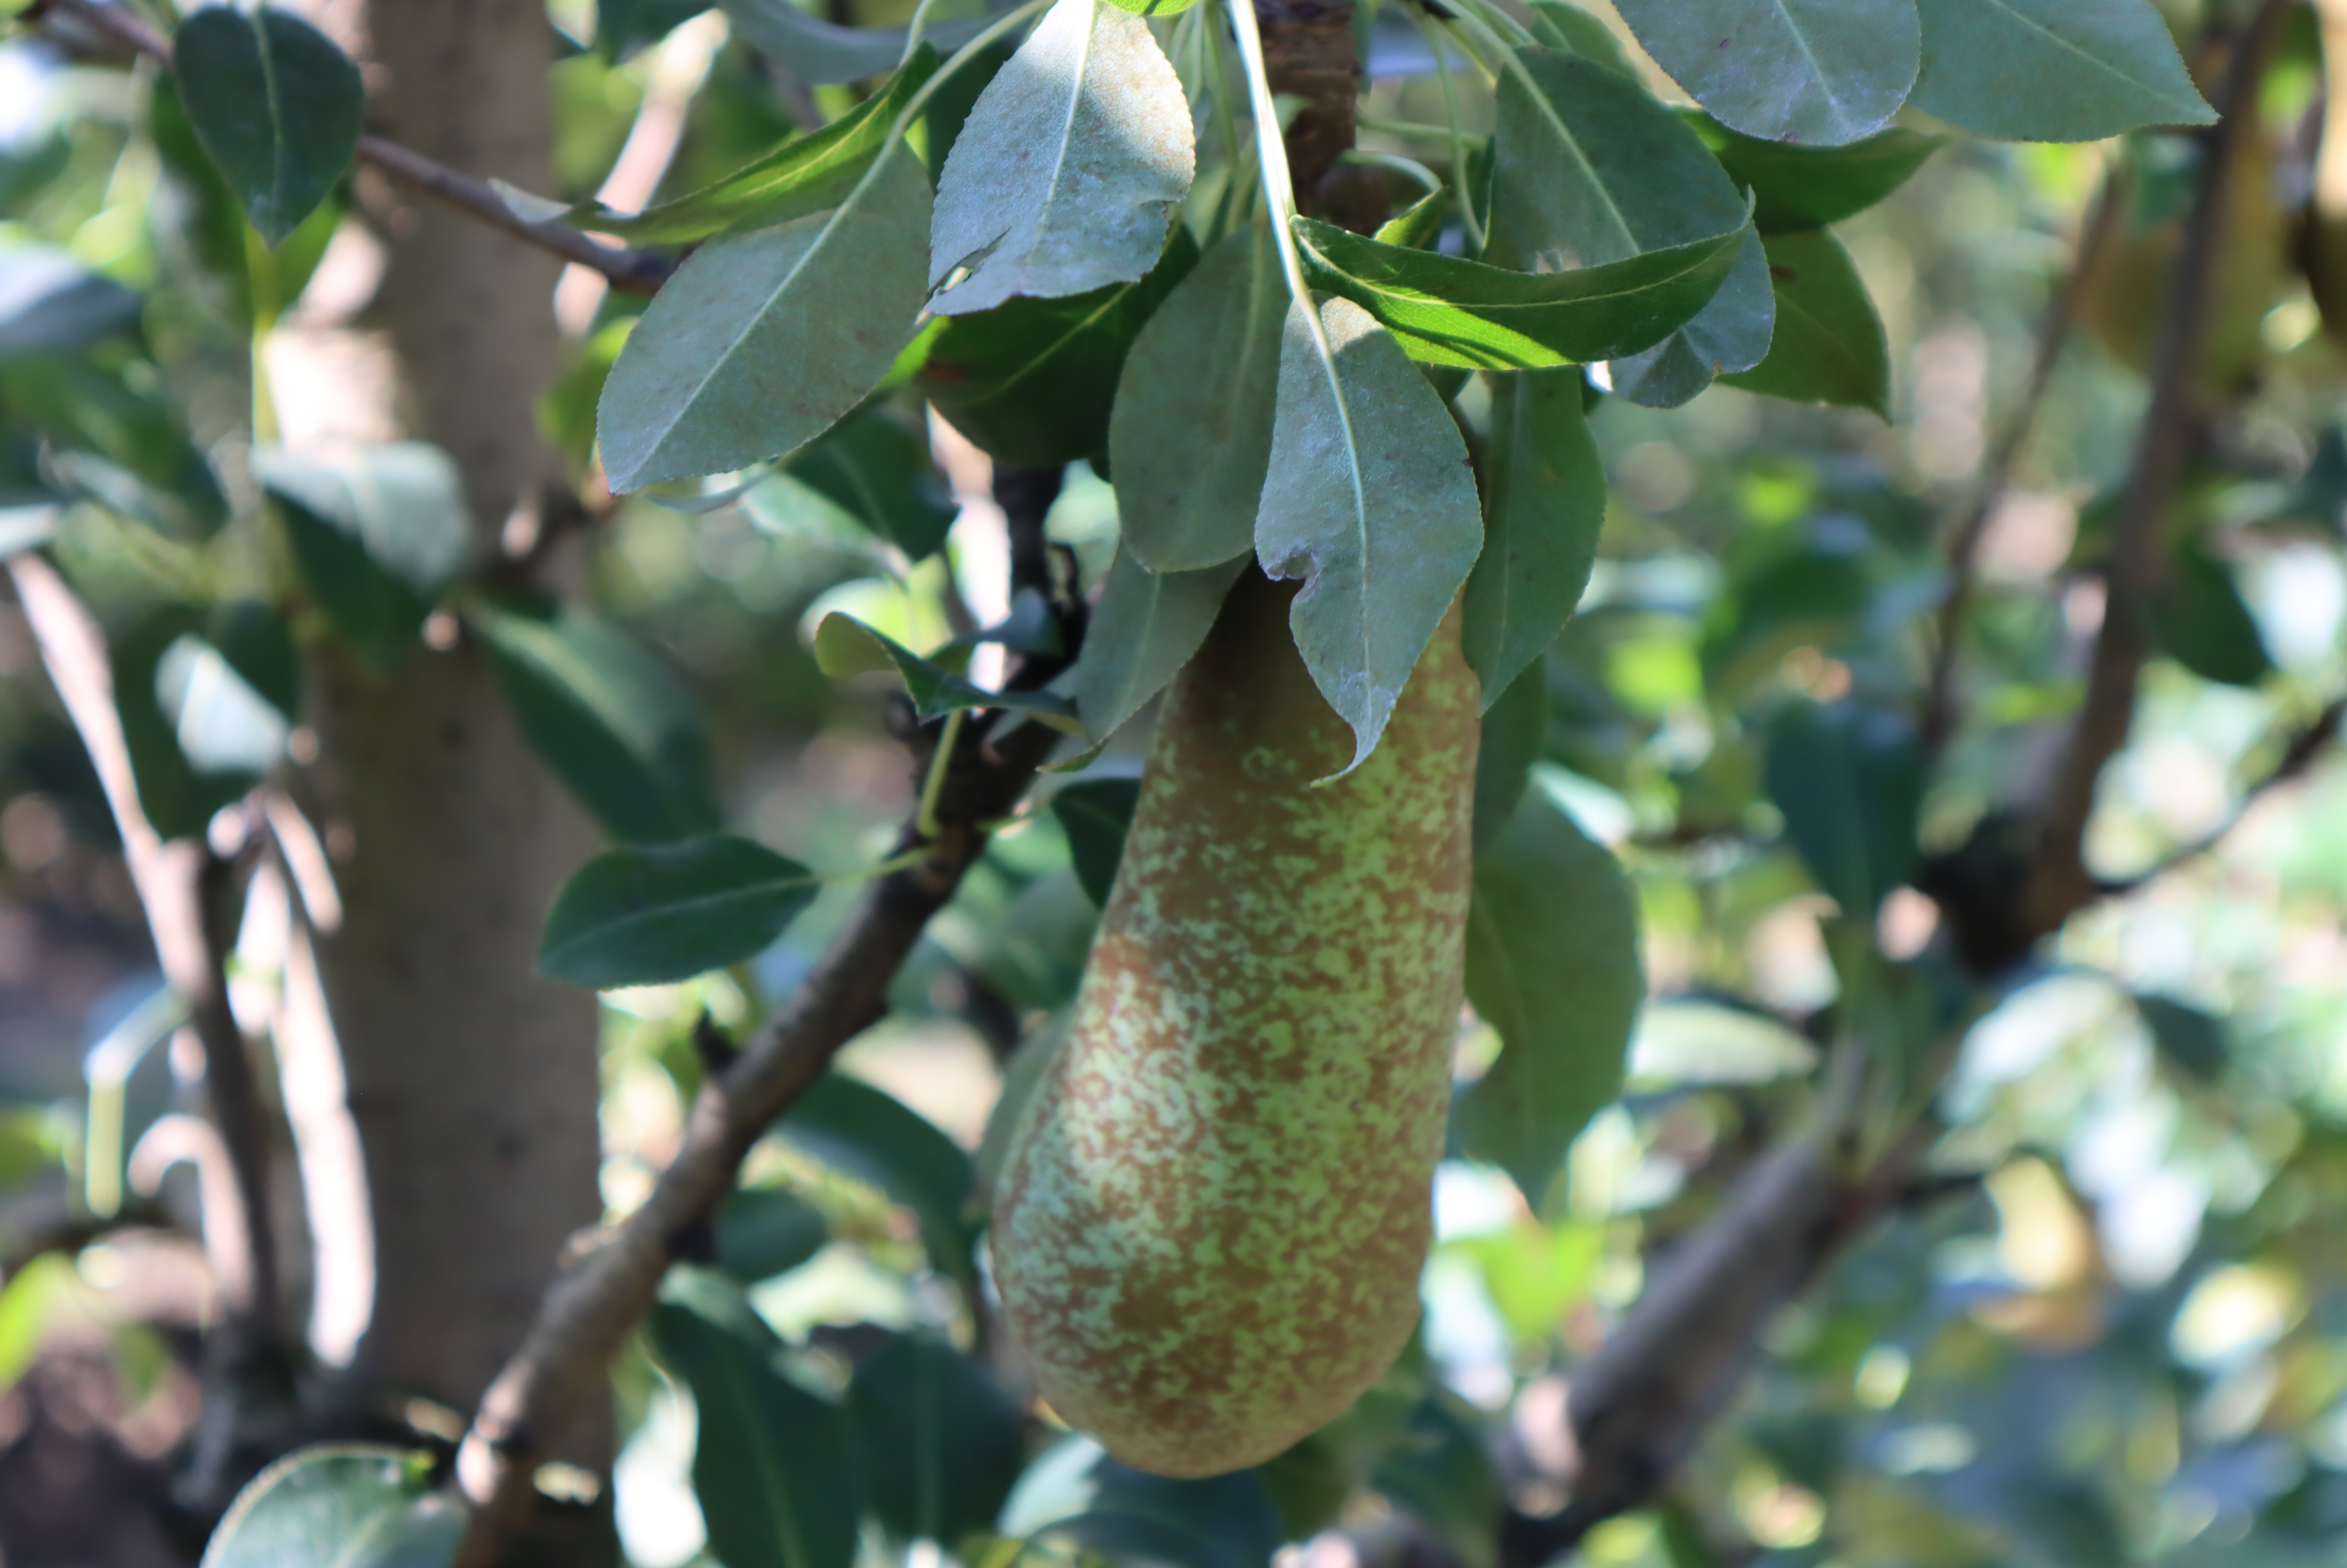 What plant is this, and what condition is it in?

pear, mechanical damage
